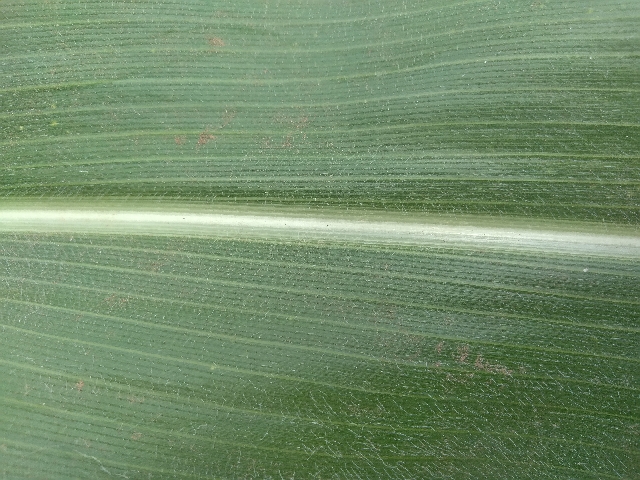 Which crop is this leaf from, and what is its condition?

maize, healthy
